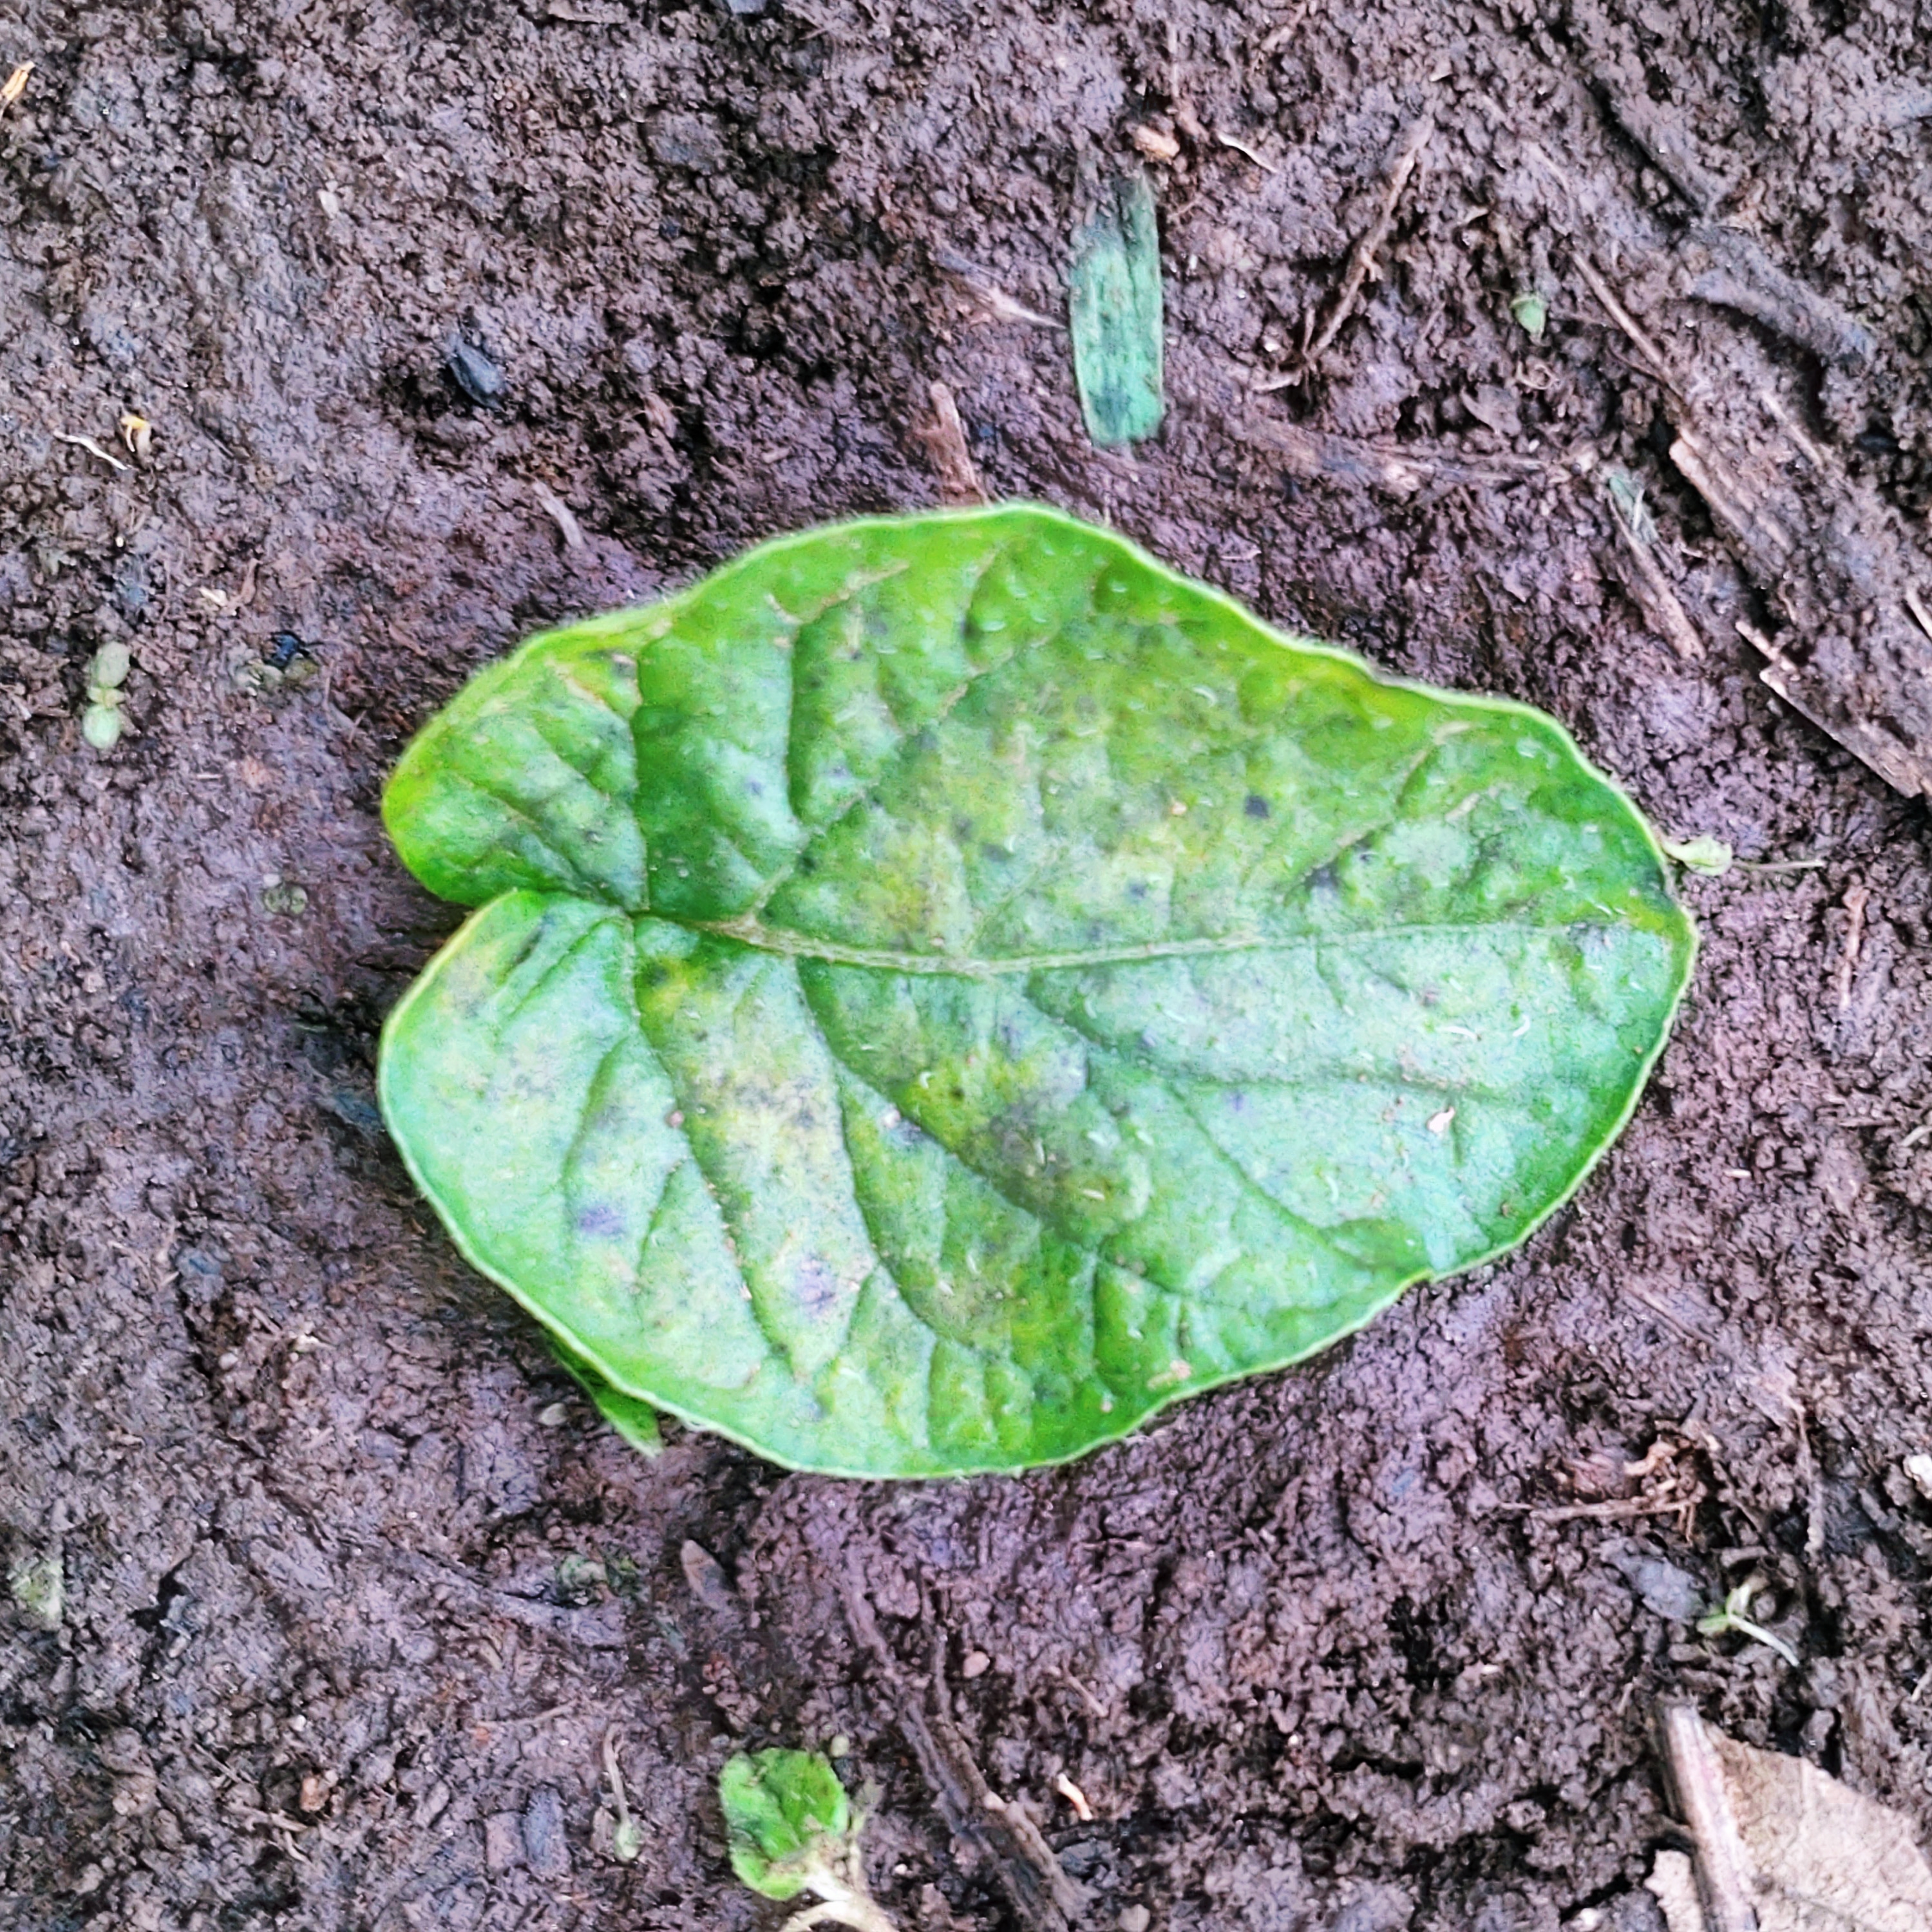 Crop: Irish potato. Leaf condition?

late blight
